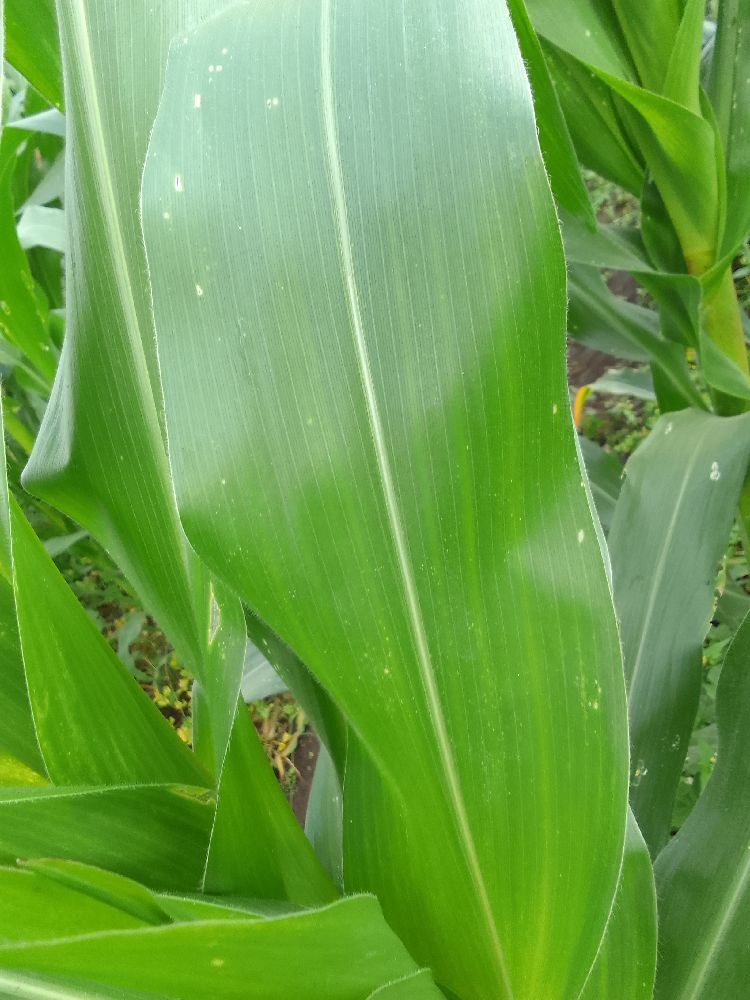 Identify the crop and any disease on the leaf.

maize, healthy
